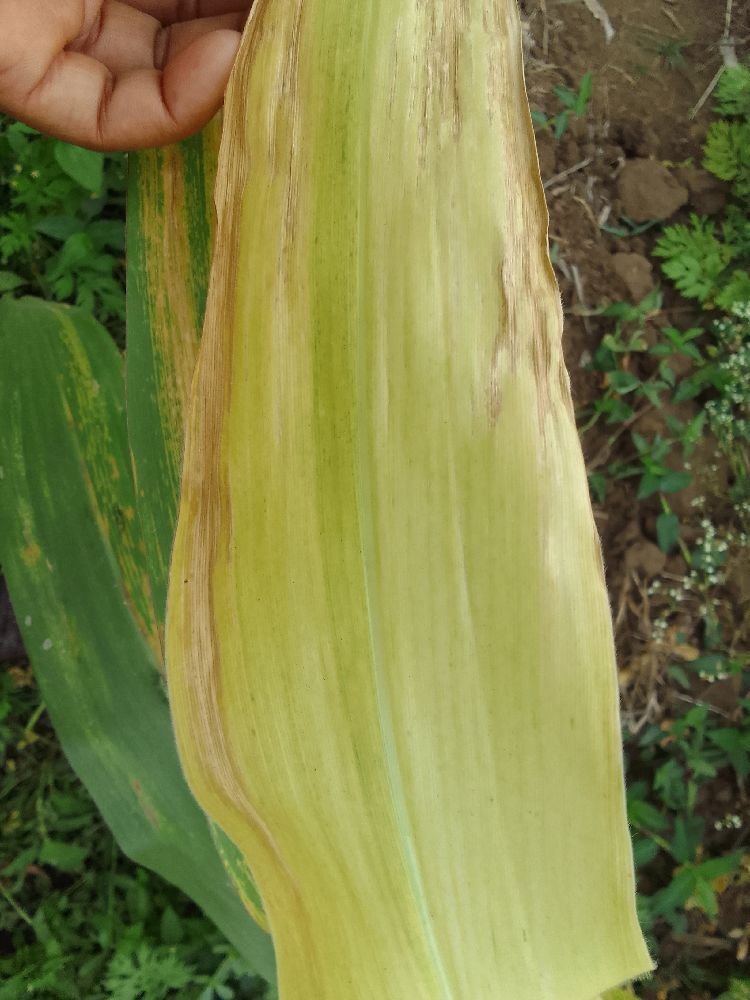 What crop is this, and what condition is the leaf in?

maize, maize lethal necrosis
